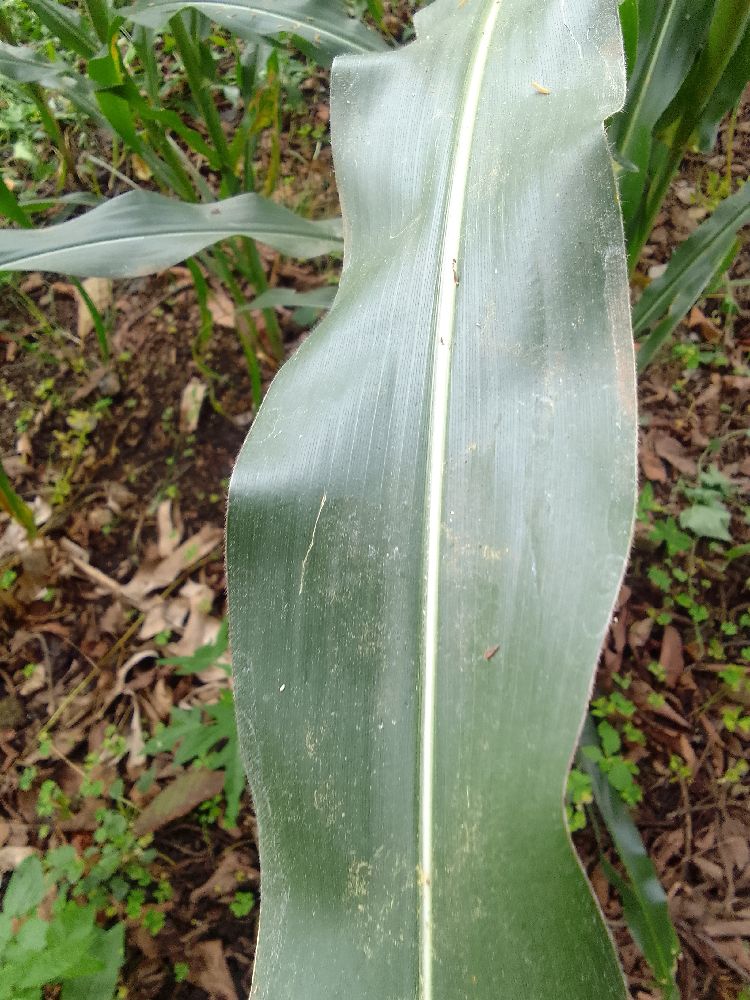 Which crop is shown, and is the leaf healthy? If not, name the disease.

maize, healthy
